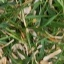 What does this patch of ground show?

grass
